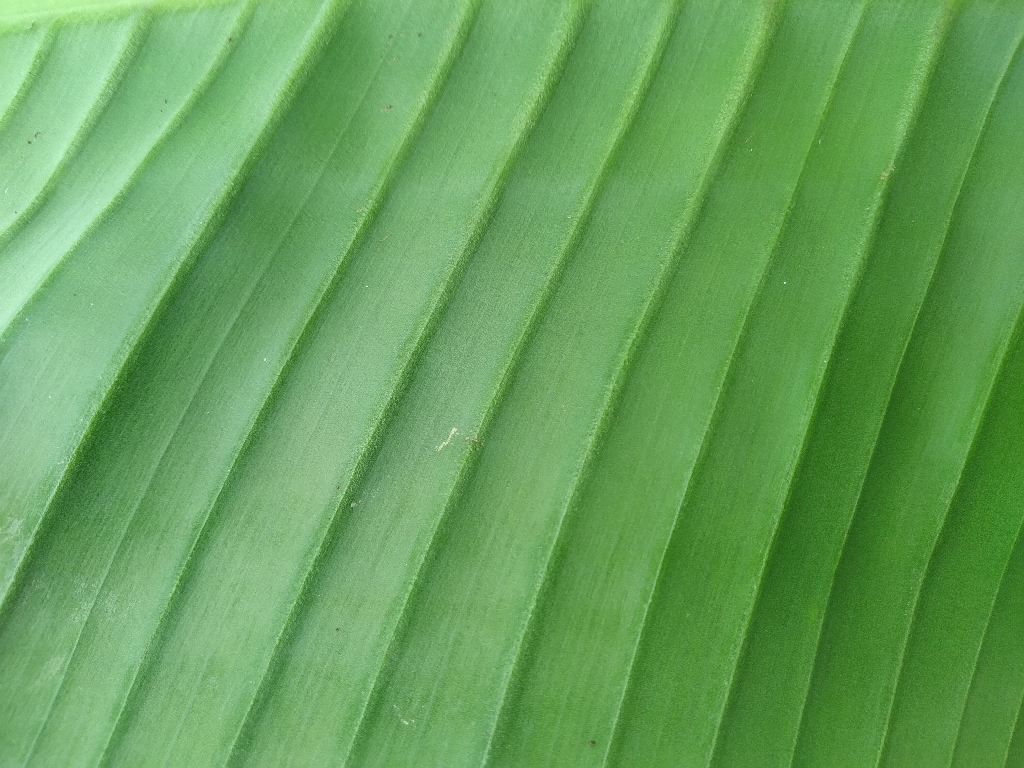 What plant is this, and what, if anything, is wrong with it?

banana, healthy
